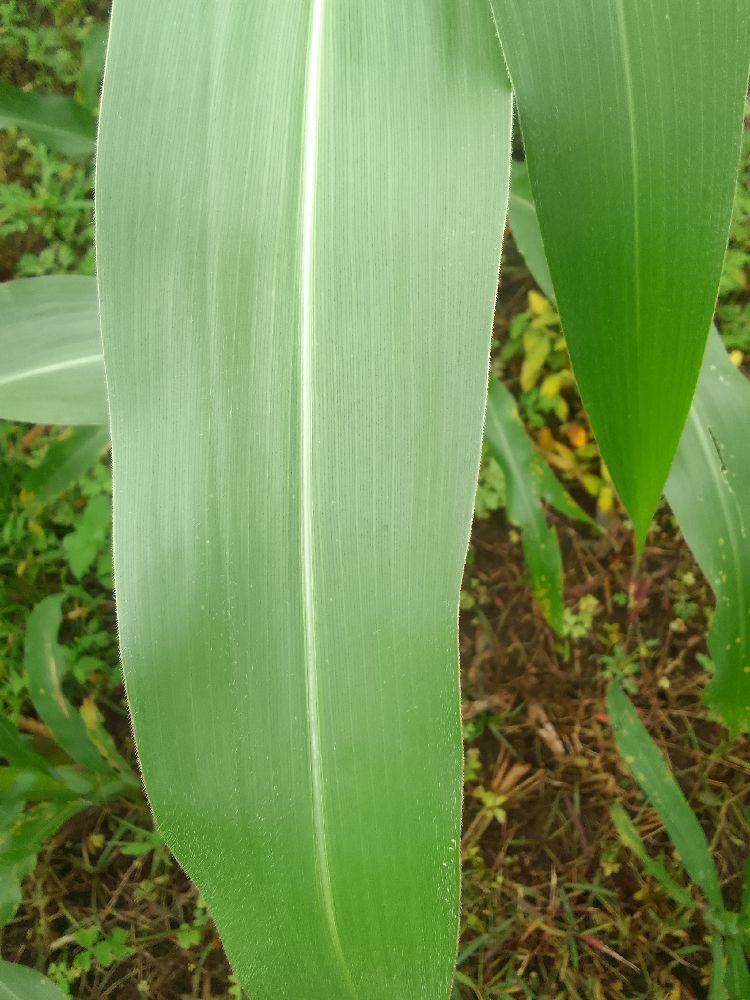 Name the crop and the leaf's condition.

maize, healthy
